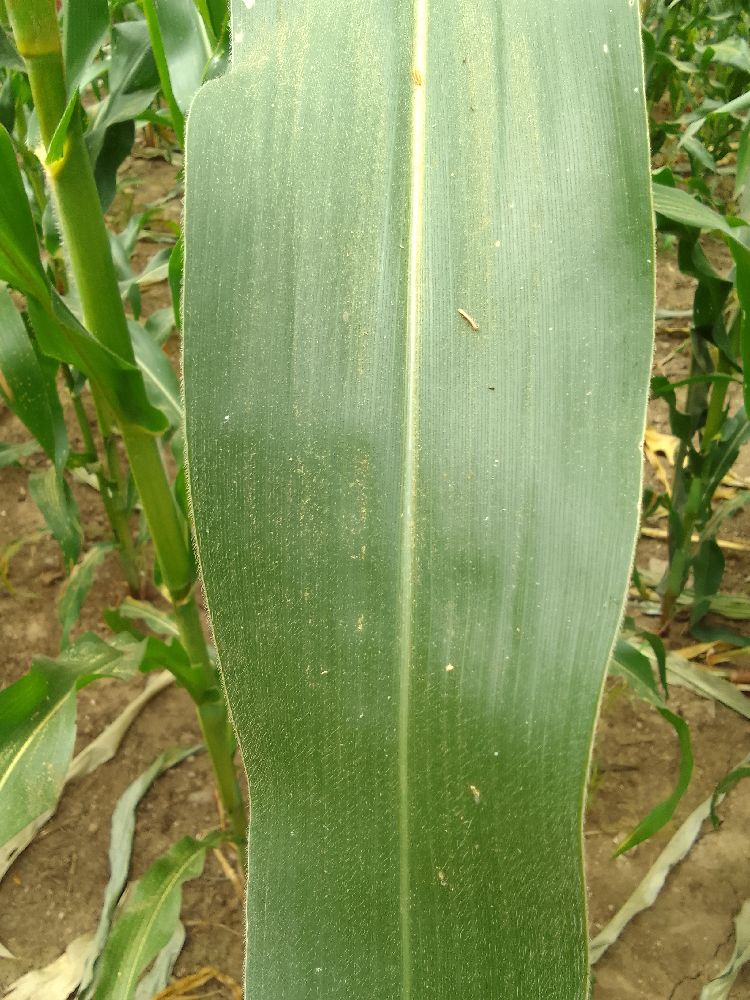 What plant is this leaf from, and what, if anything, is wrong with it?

maize, healthy
